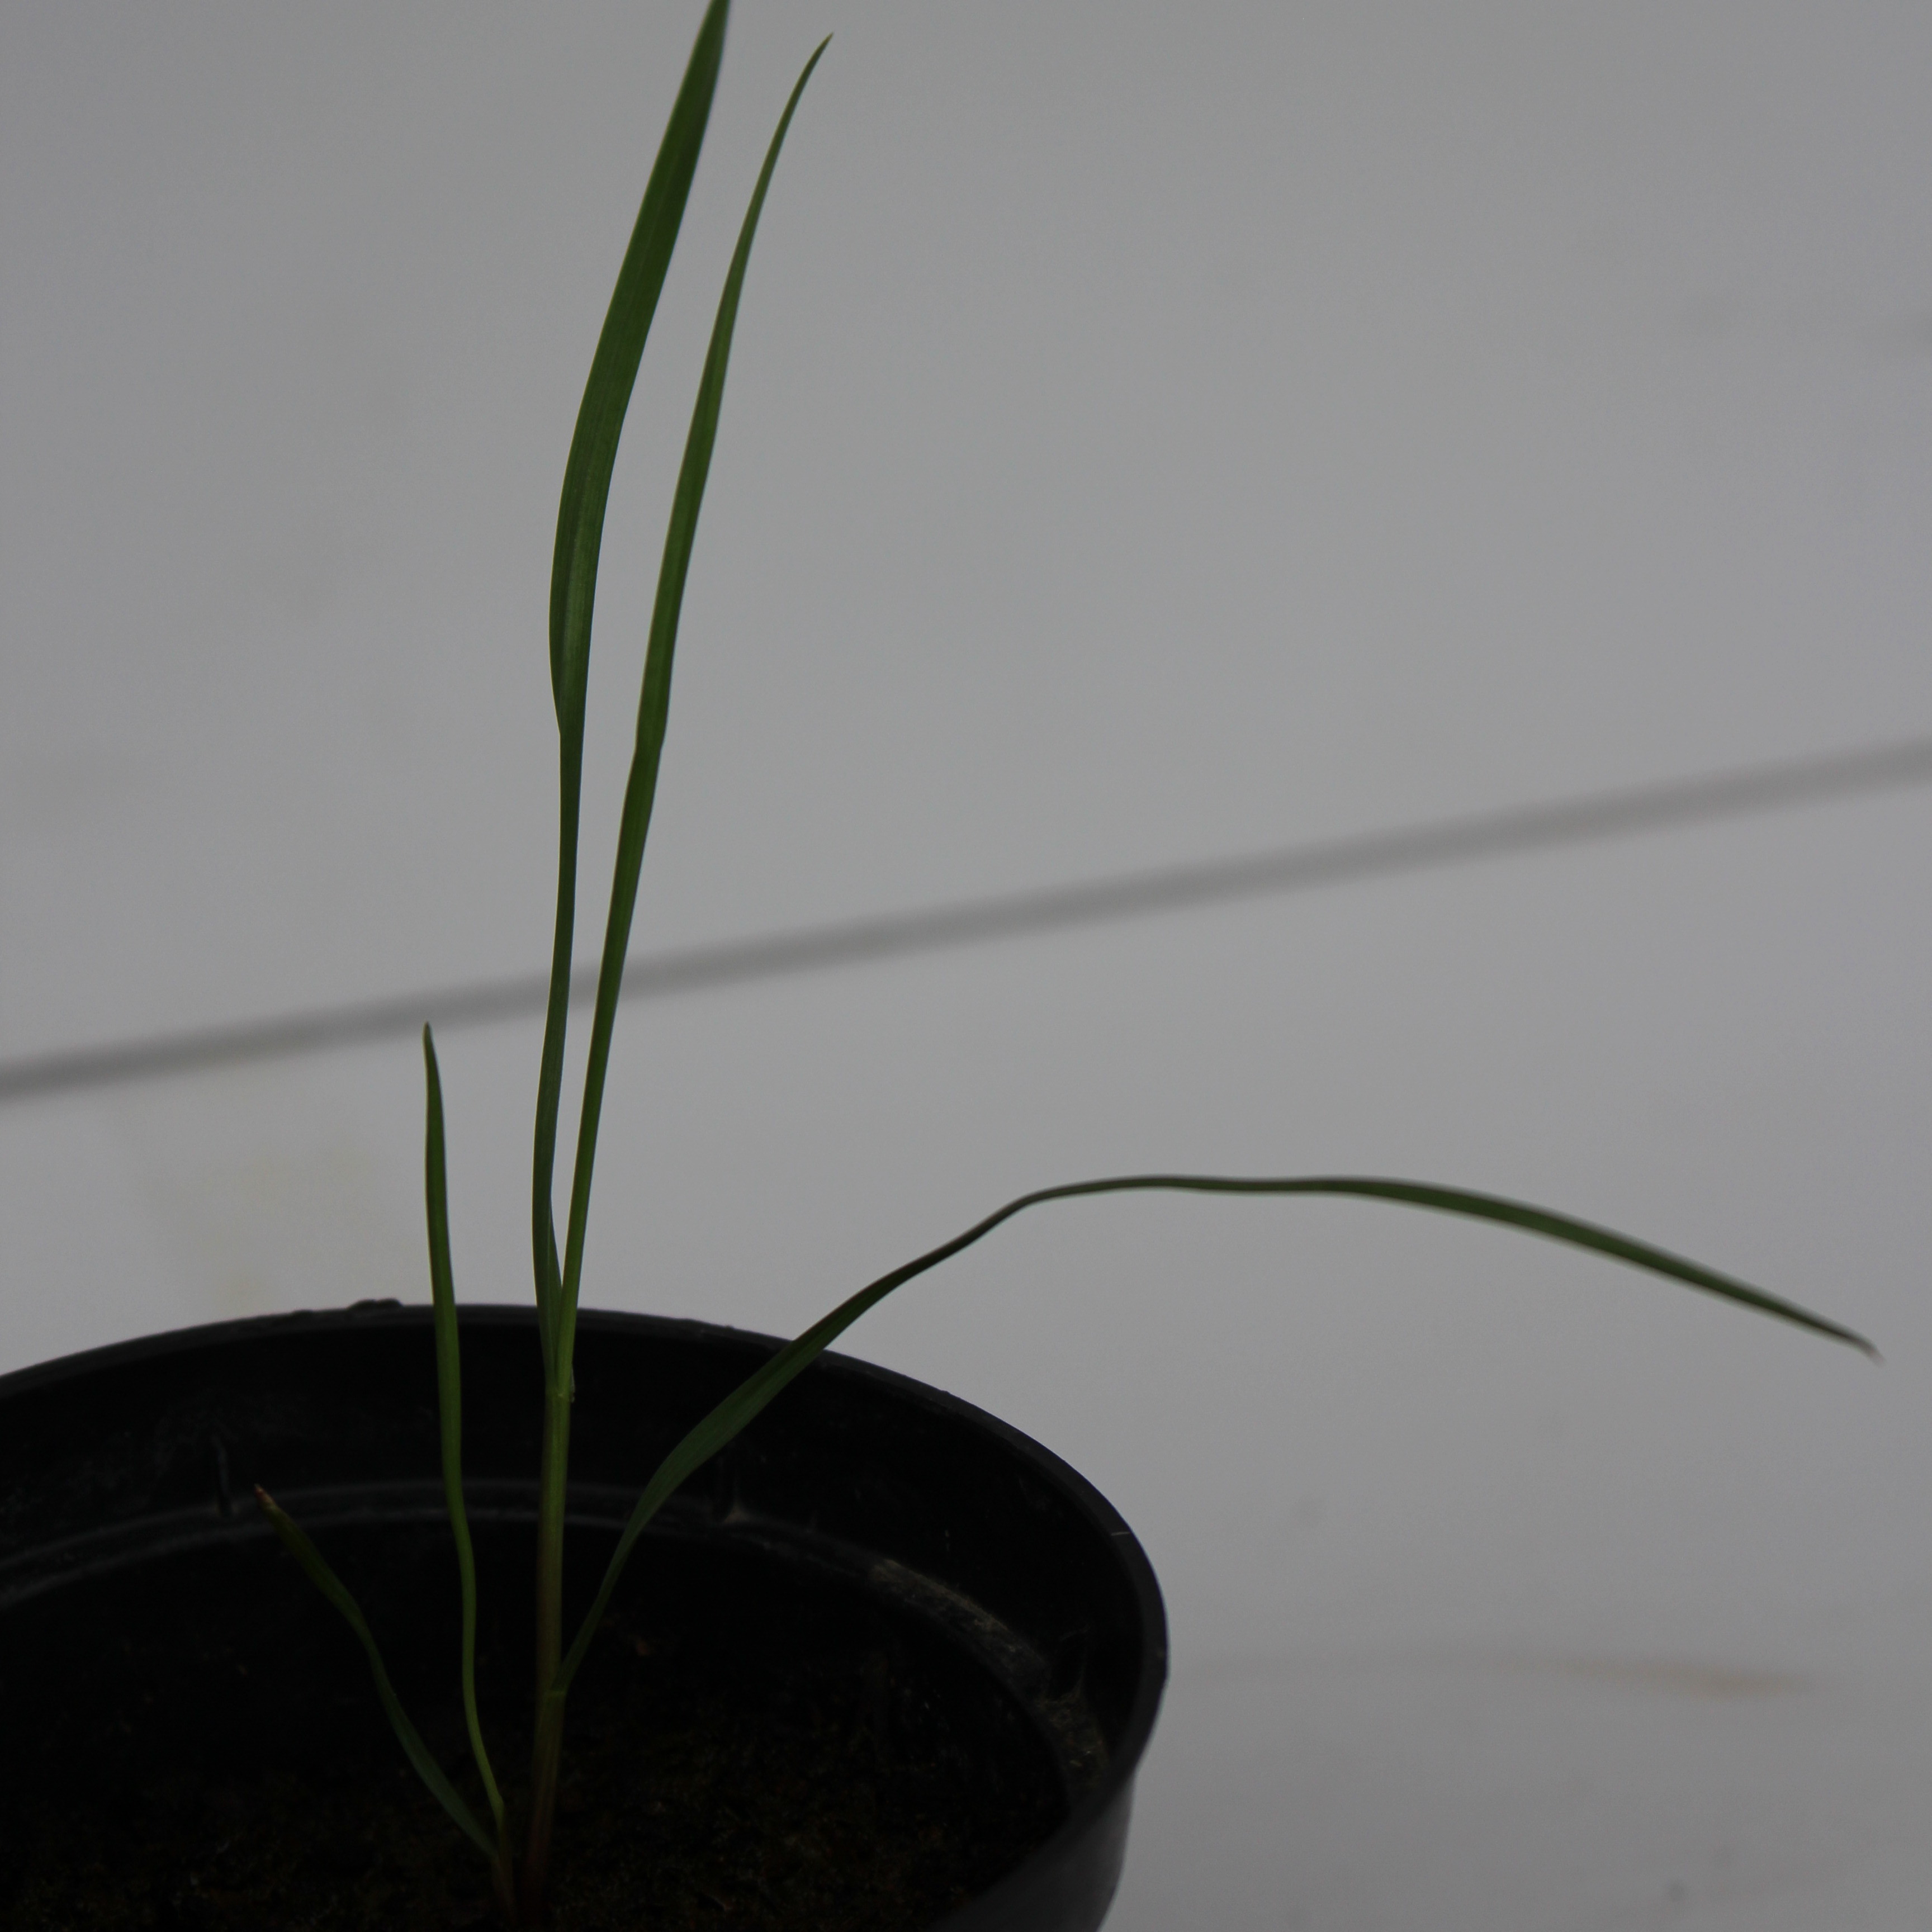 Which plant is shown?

Lolium multiflorum
